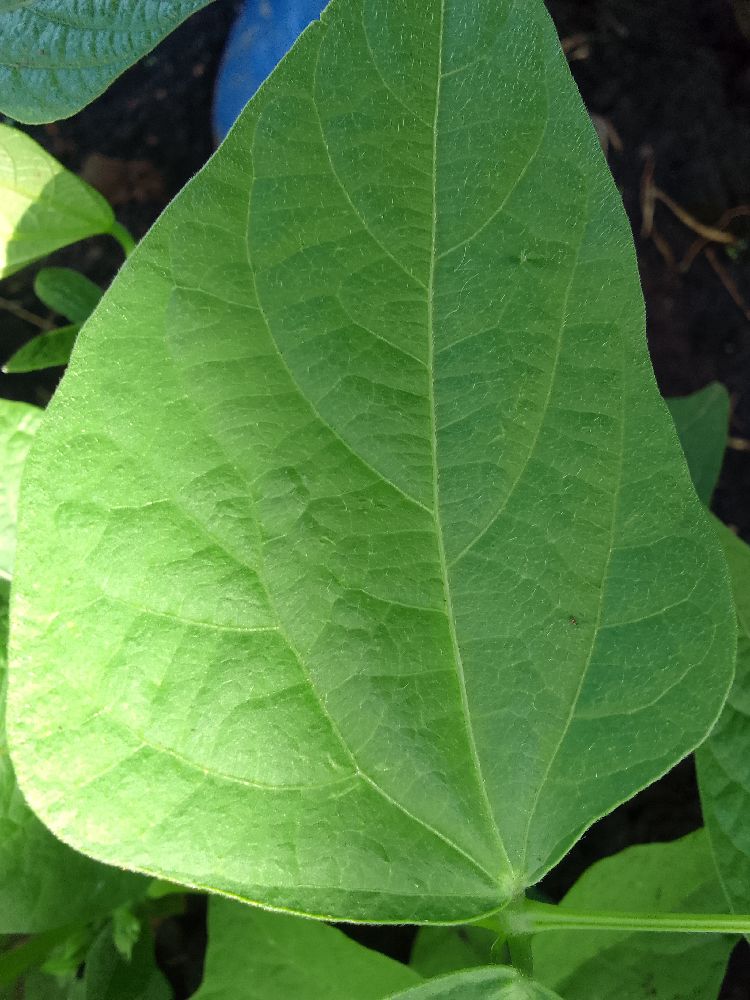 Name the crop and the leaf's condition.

common bean, healthy
